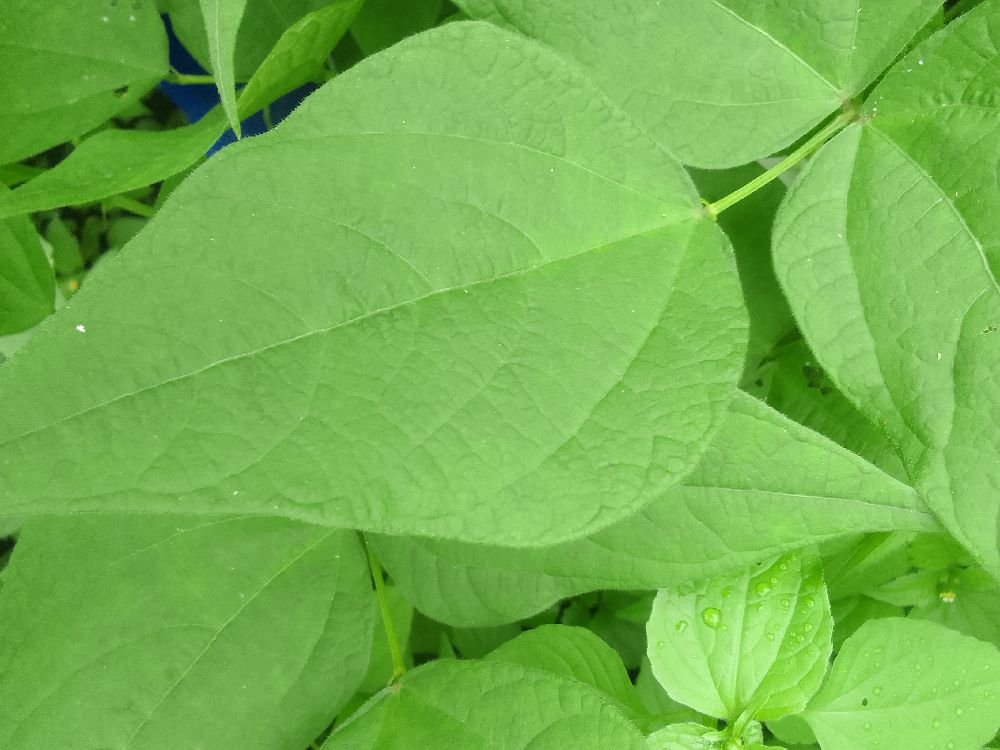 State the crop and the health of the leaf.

common bean, healthy
